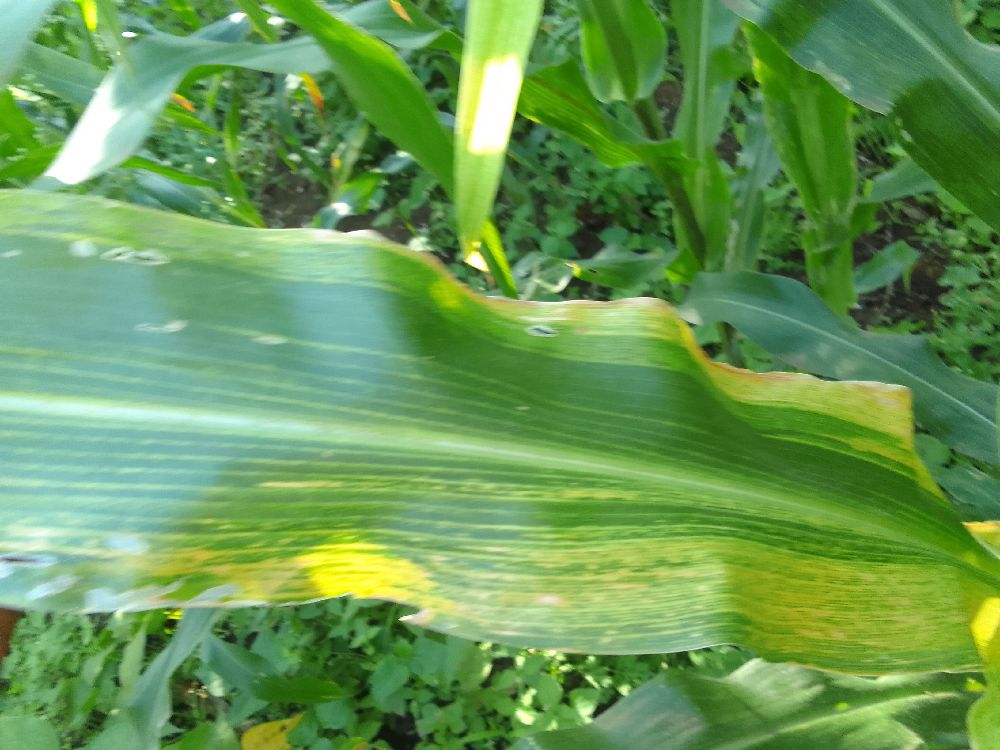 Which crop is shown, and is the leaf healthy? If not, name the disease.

maize, maize lethal necrosis
